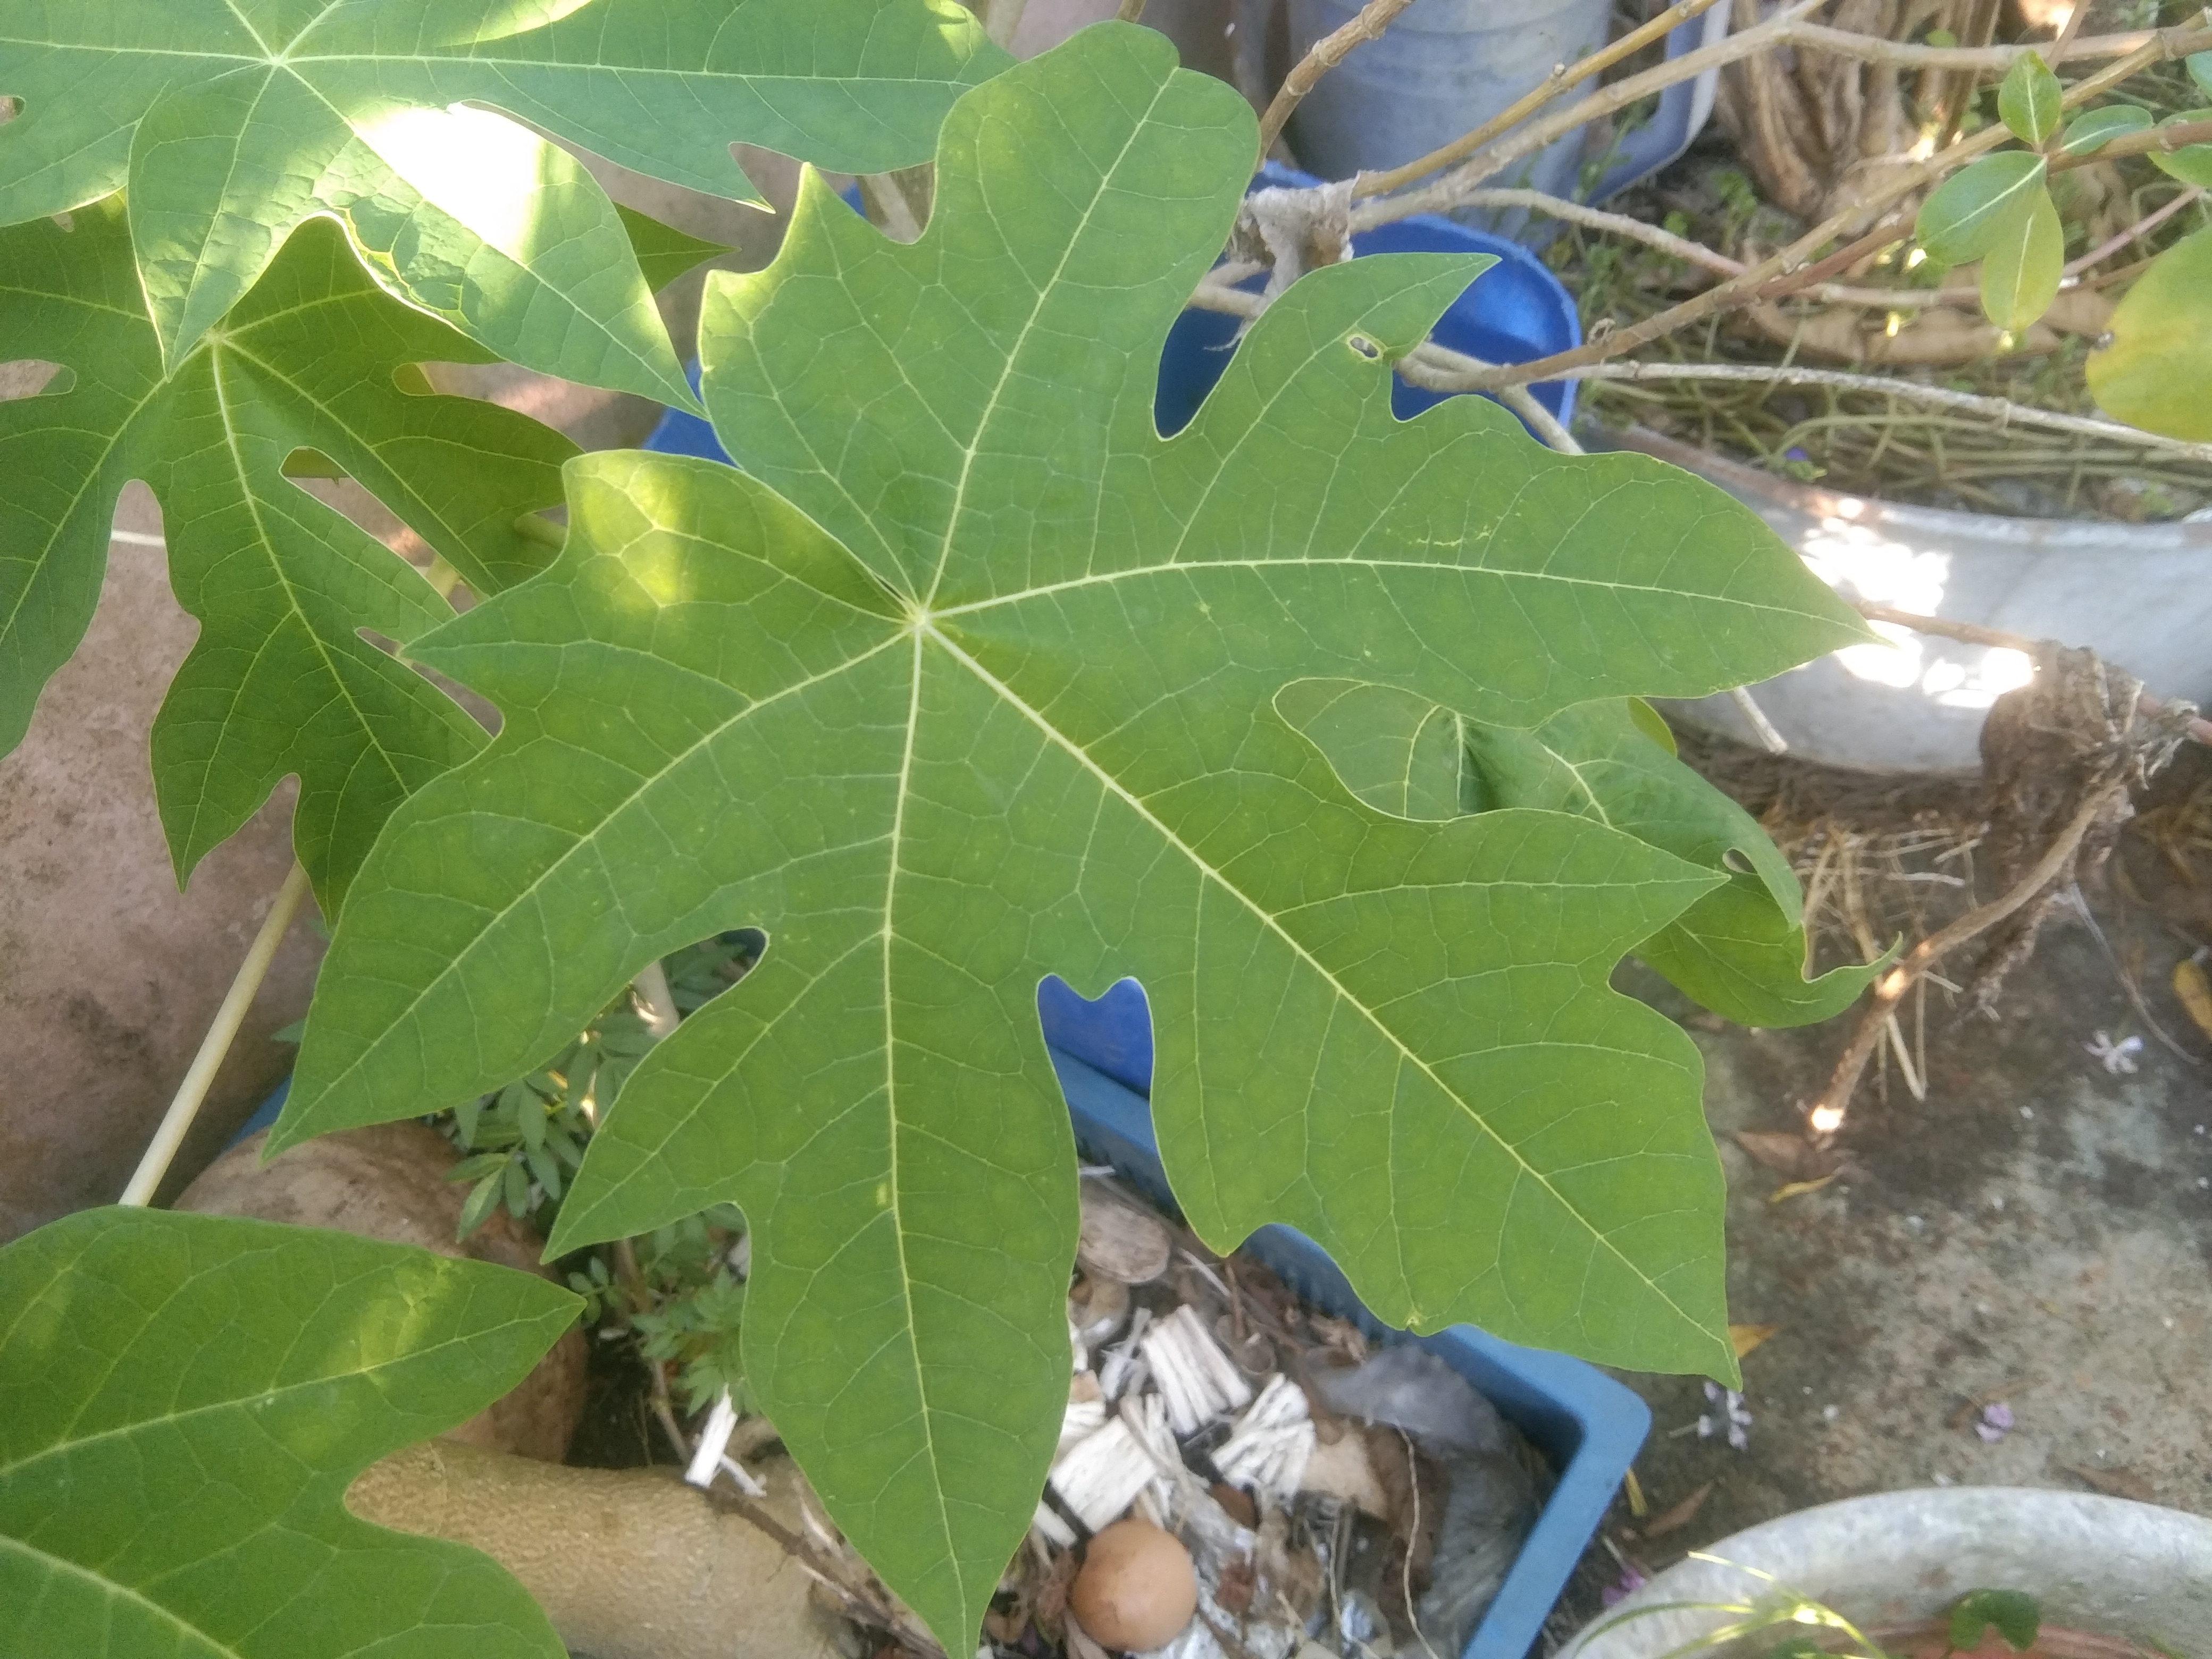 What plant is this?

papaya
